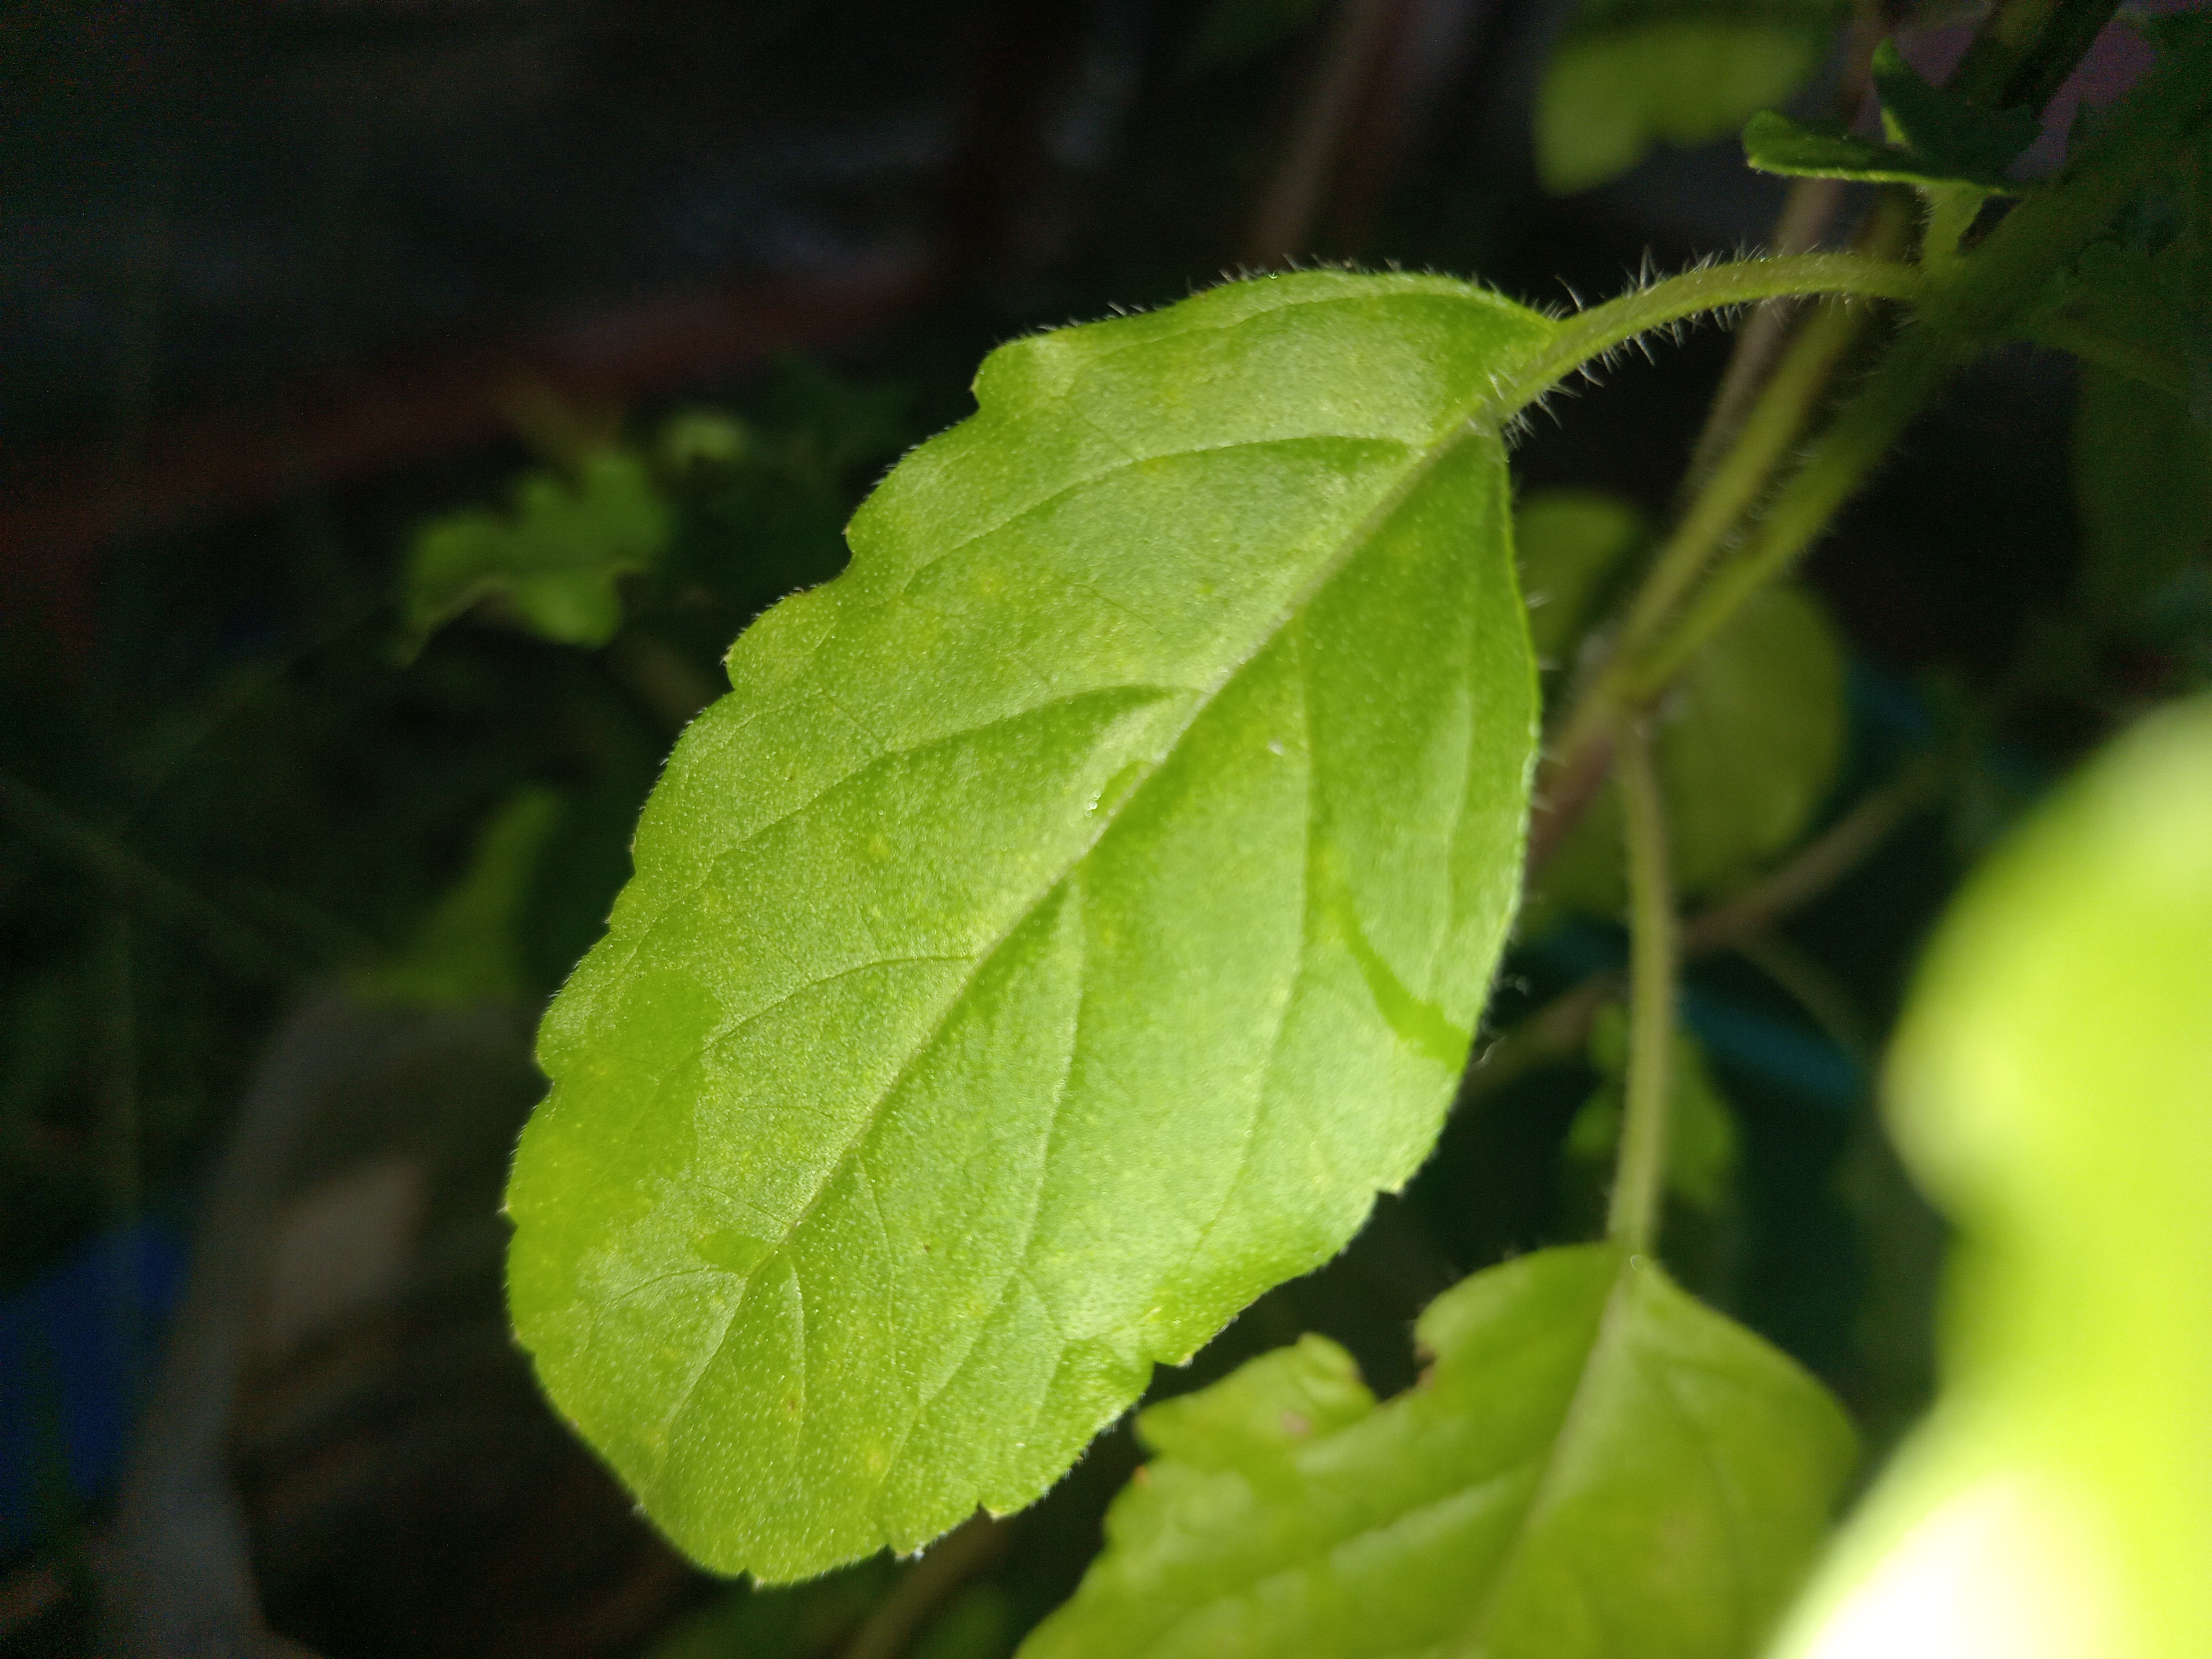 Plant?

tulshi
